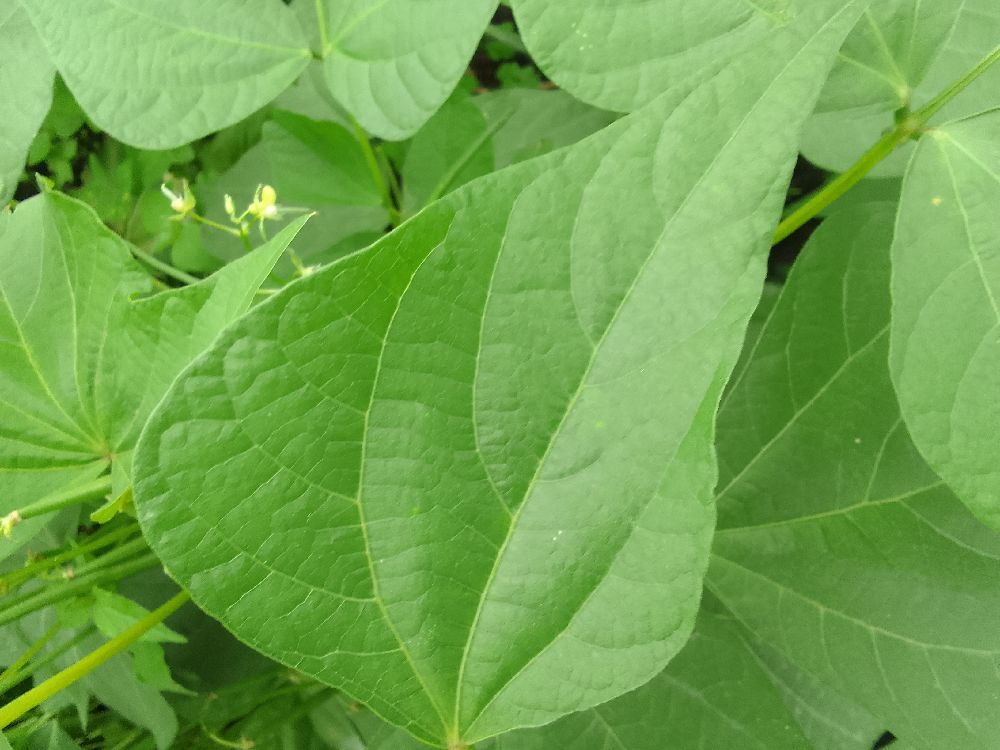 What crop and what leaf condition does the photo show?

common bean, healthy
